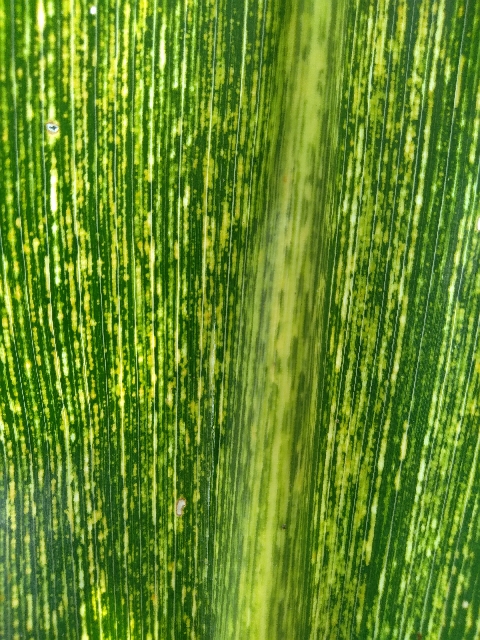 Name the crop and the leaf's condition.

maize, maize streak virus
